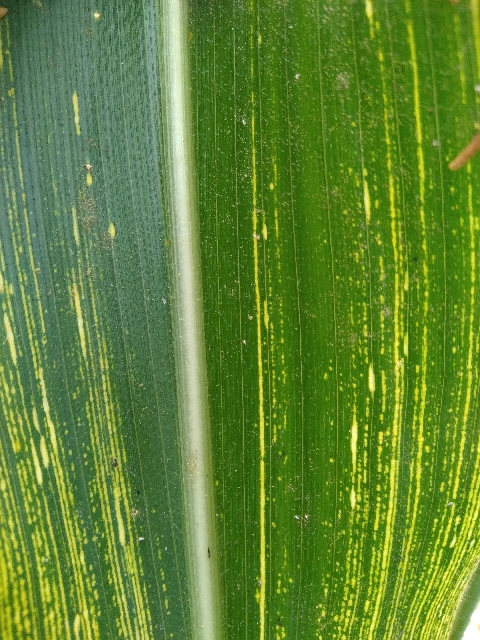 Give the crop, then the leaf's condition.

maize, maize streak virus
